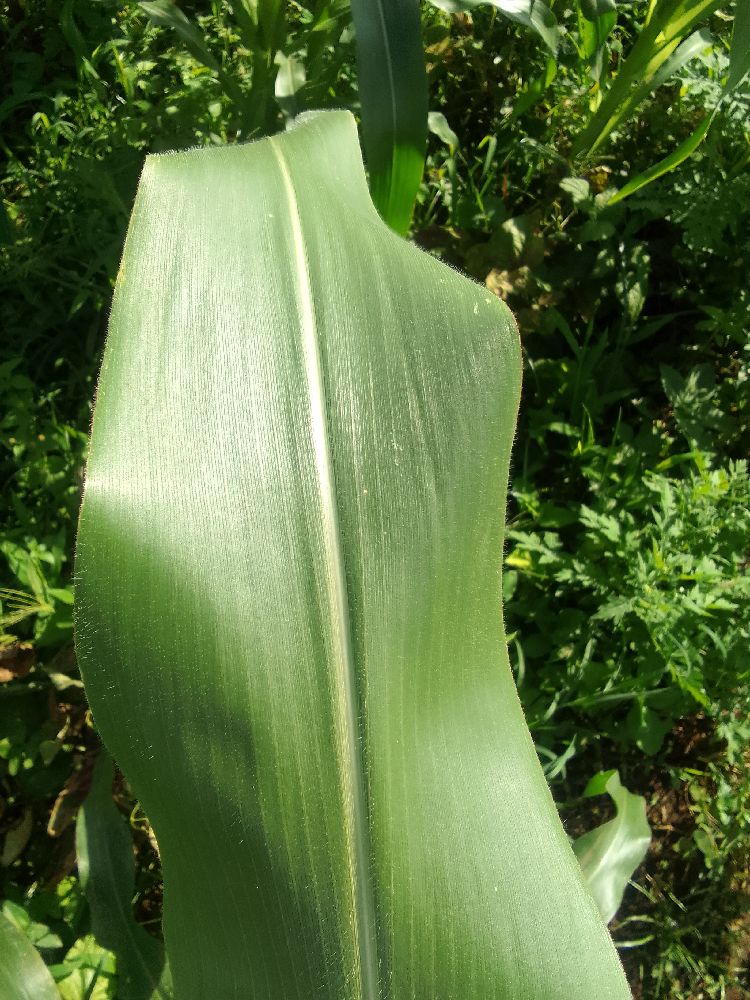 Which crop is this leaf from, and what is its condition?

maize, healthy
